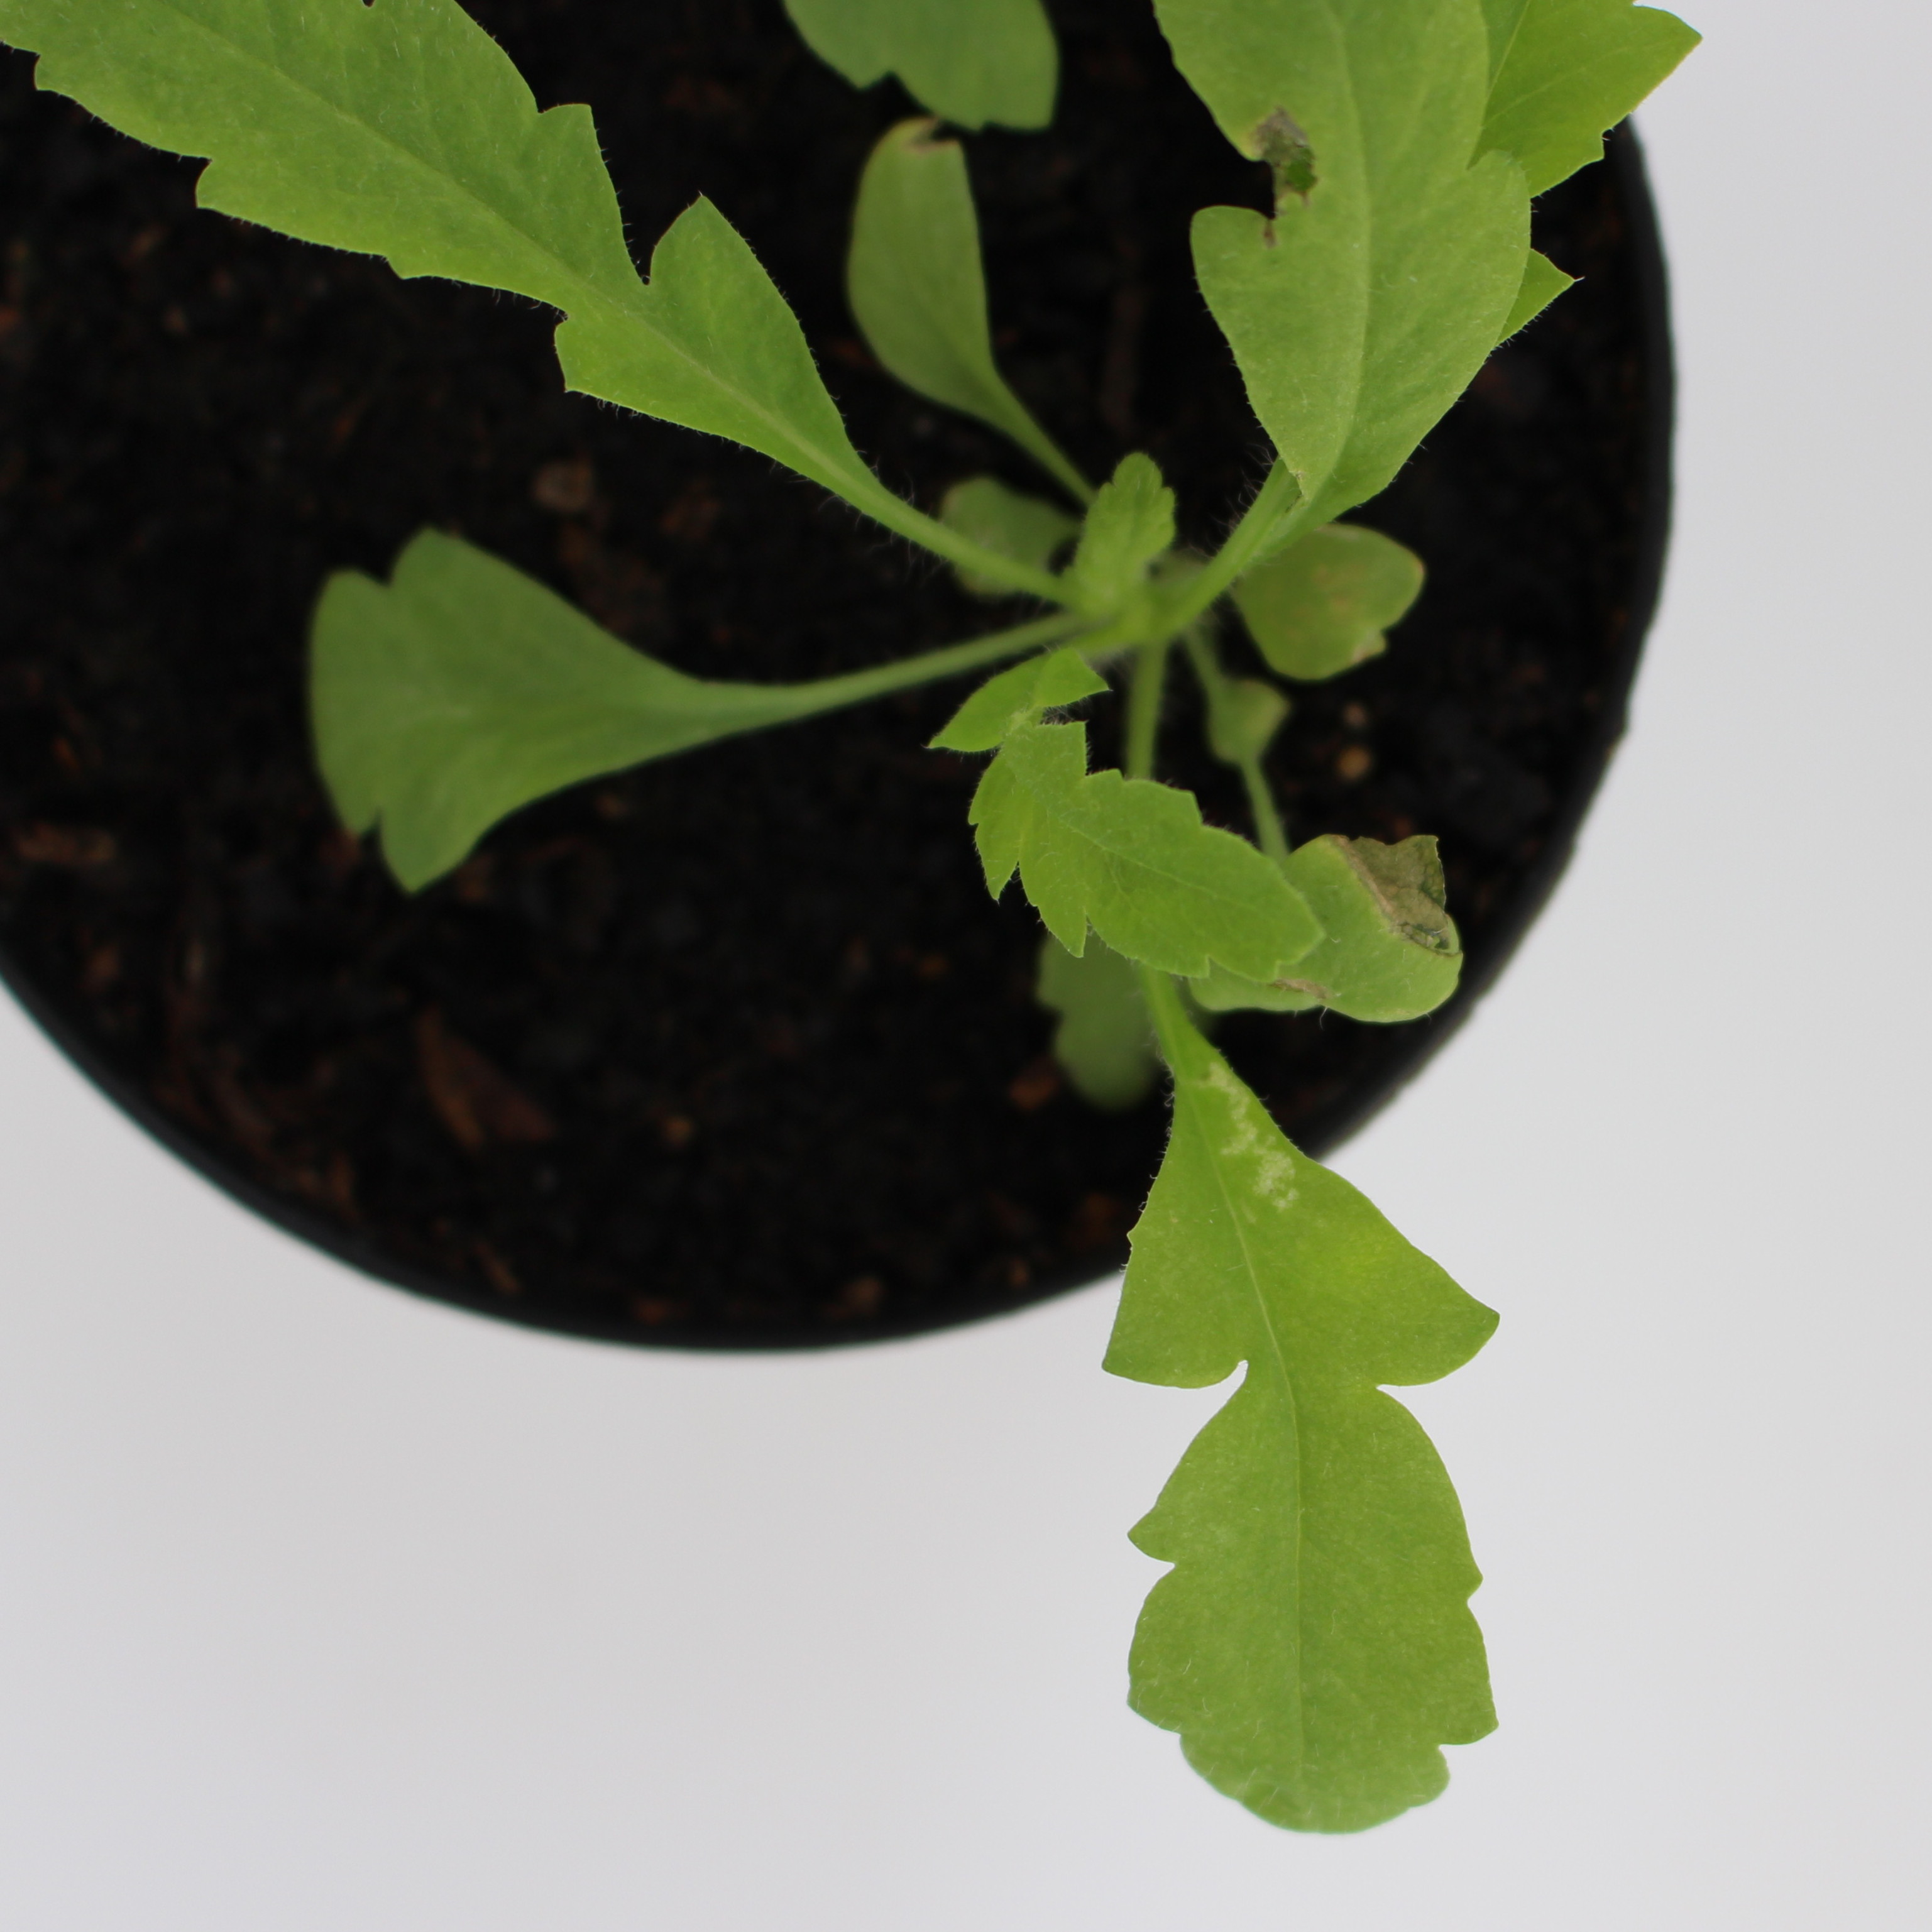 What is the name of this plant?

Papaver rhoeas
